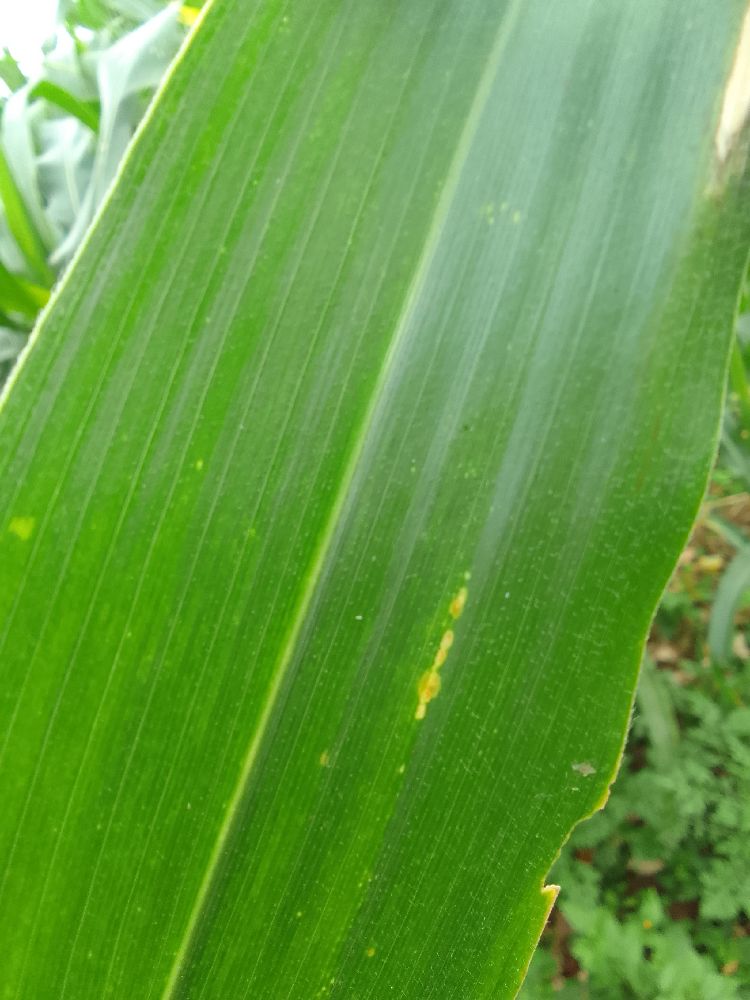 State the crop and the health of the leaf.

maize, healthy
